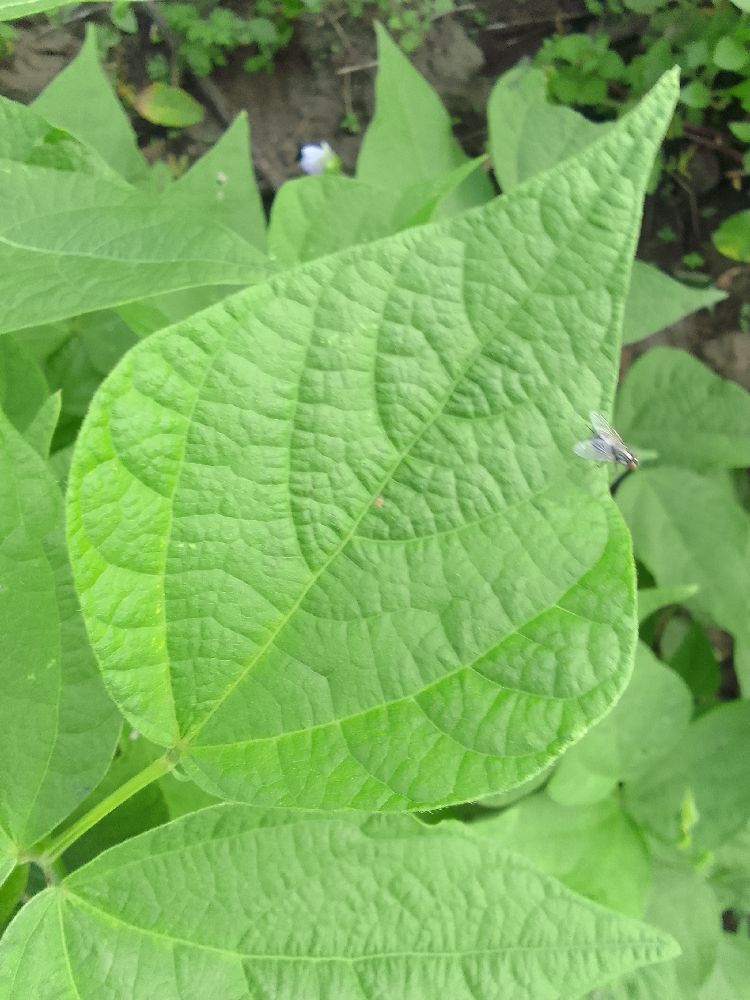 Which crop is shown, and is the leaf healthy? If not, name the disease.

common bean, healthy
